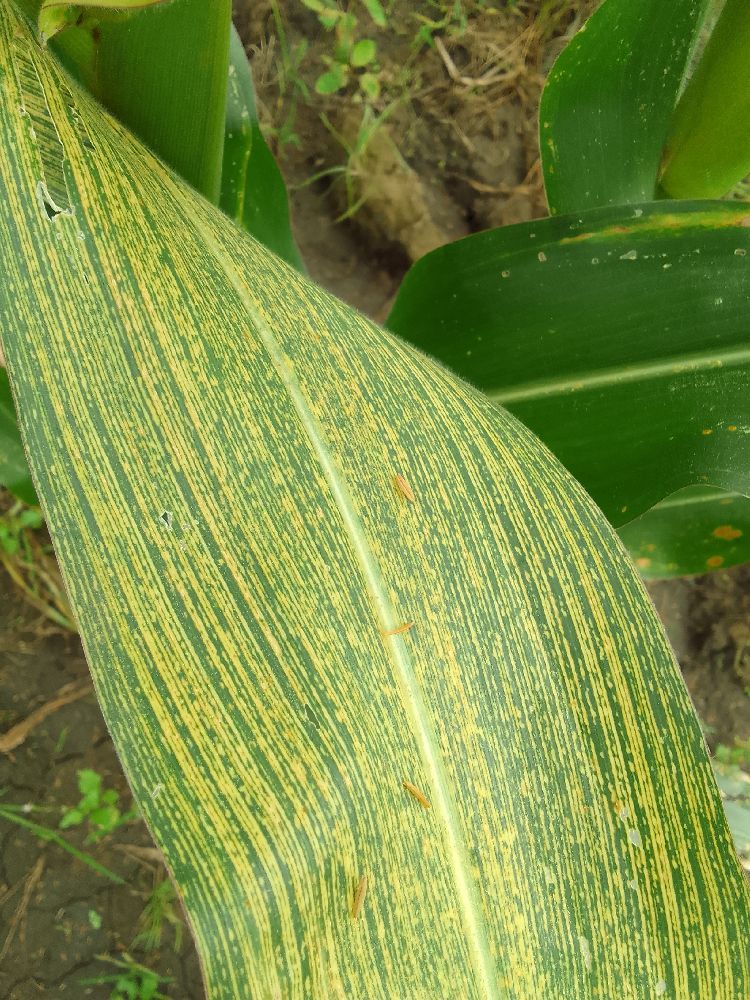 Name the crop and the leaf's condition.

maize, maize streak virus
